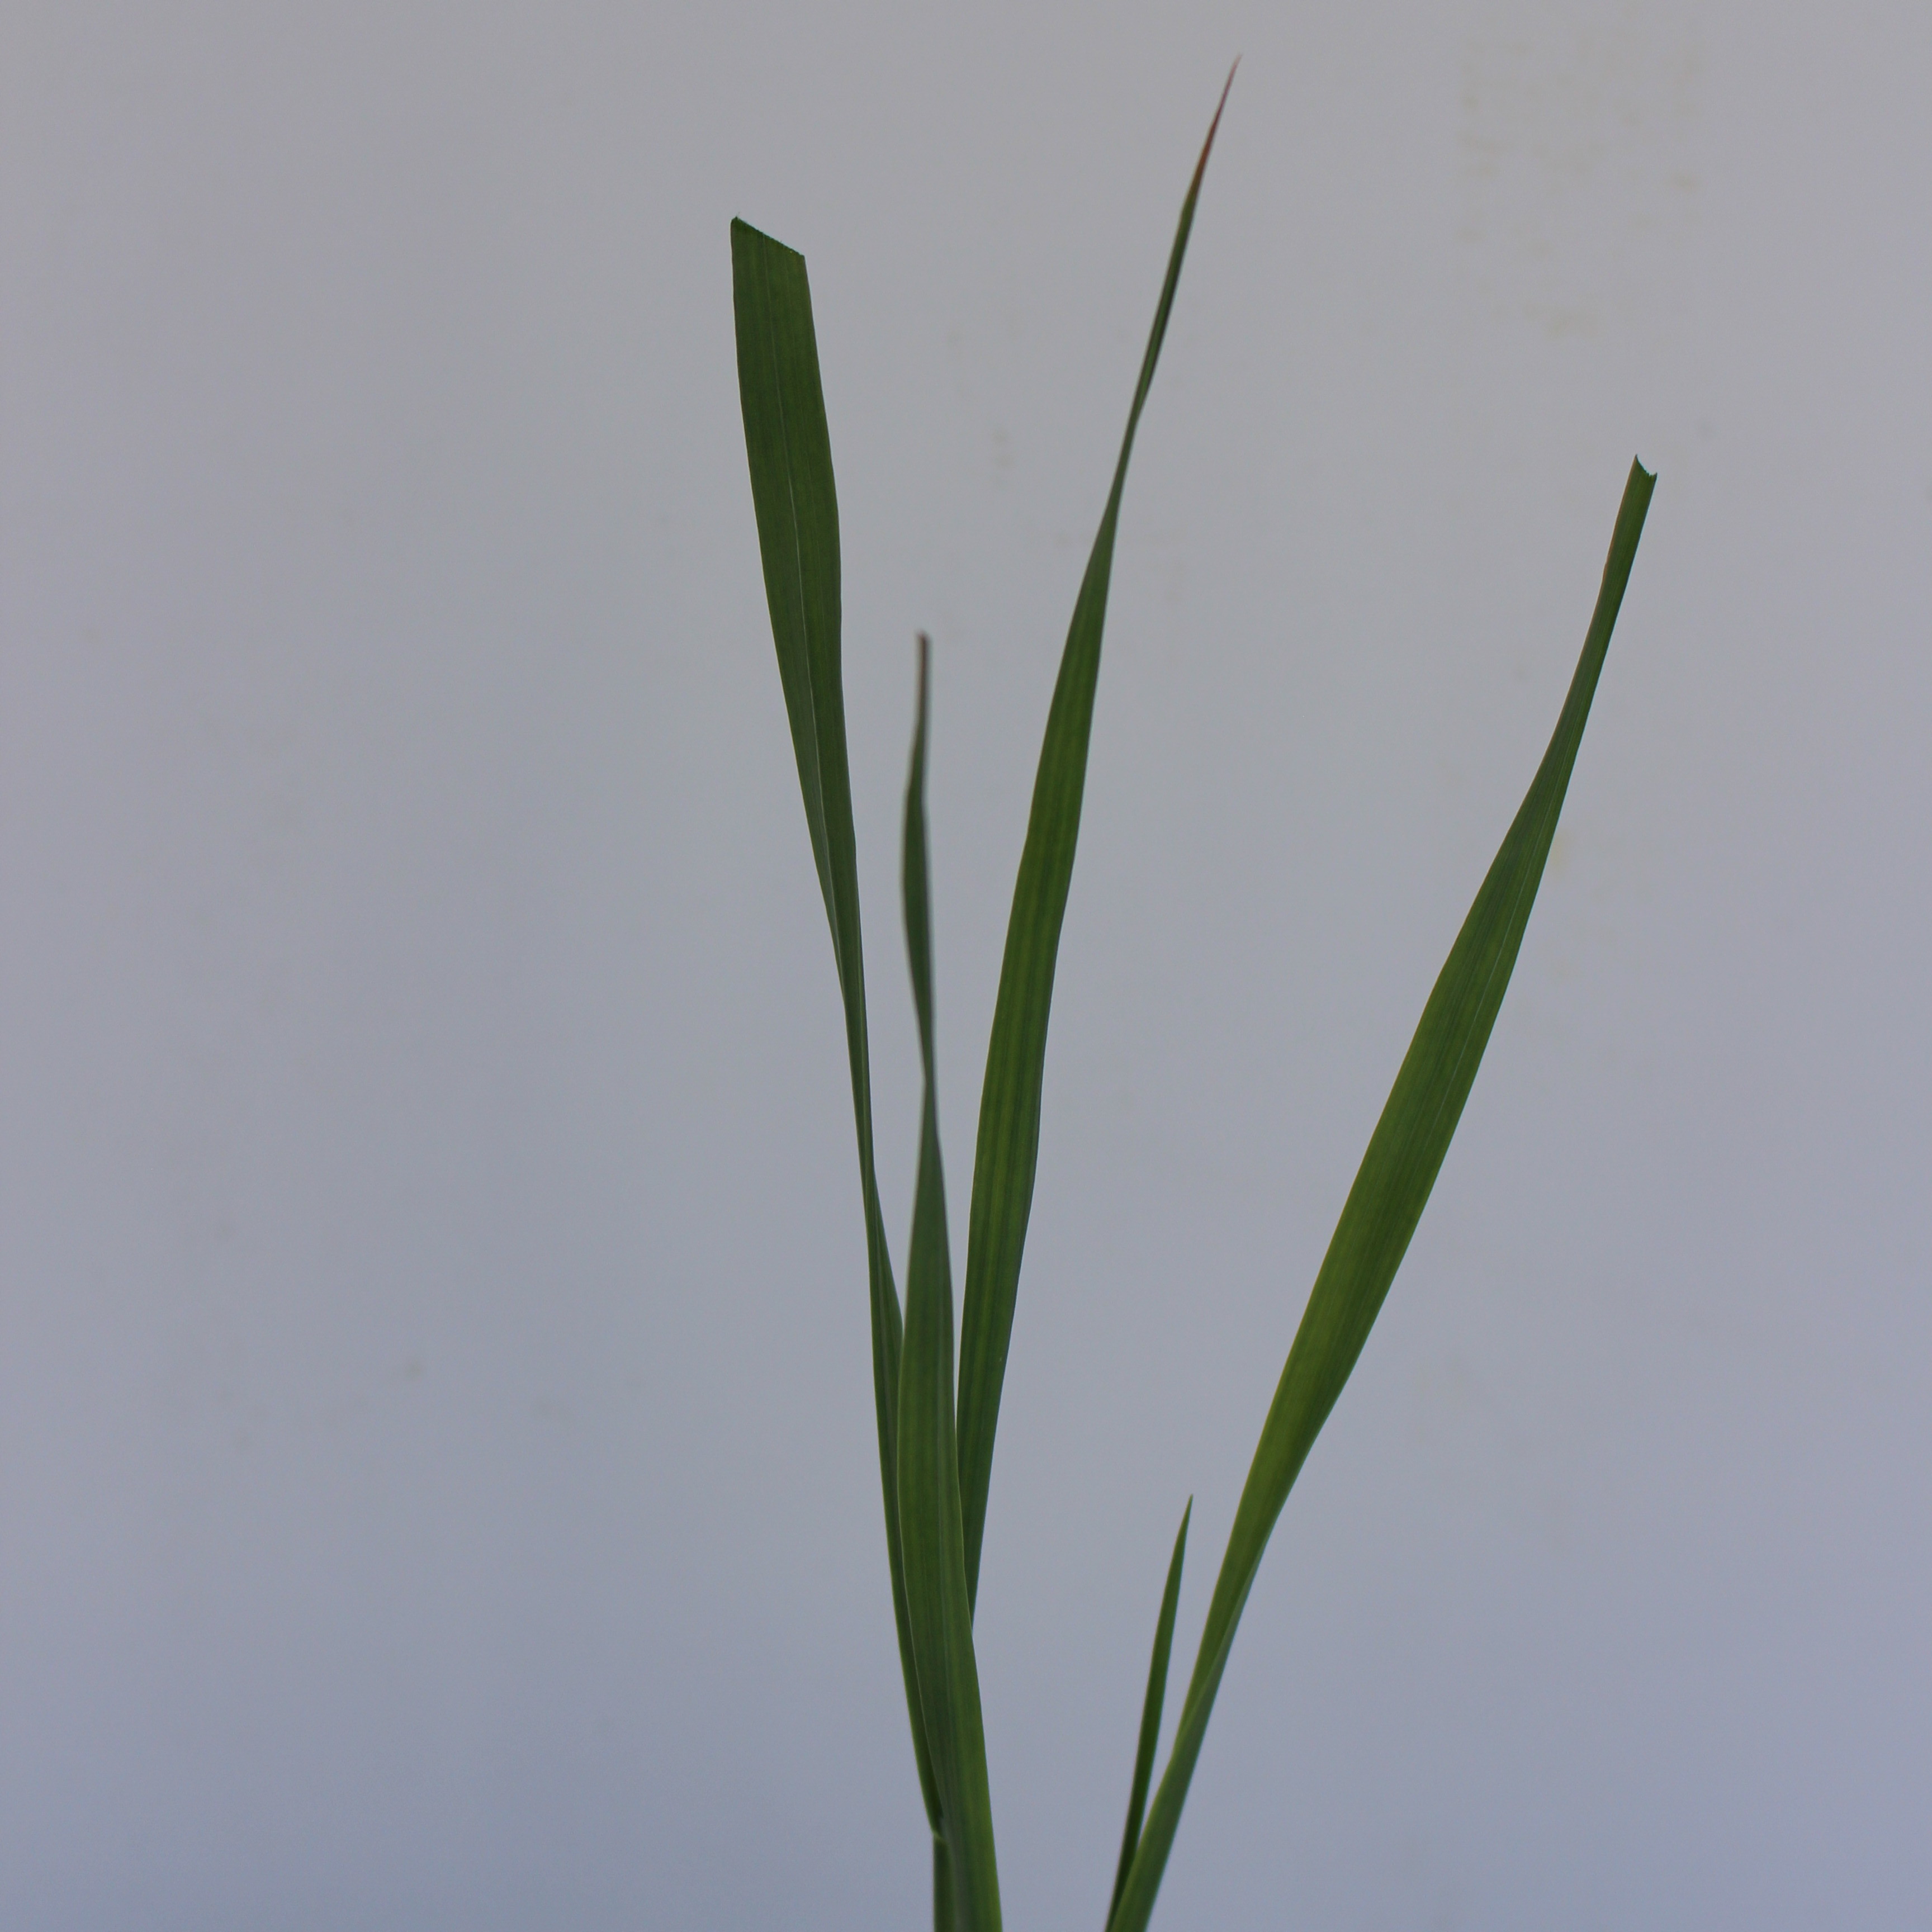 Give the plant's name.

Avena sterilis
